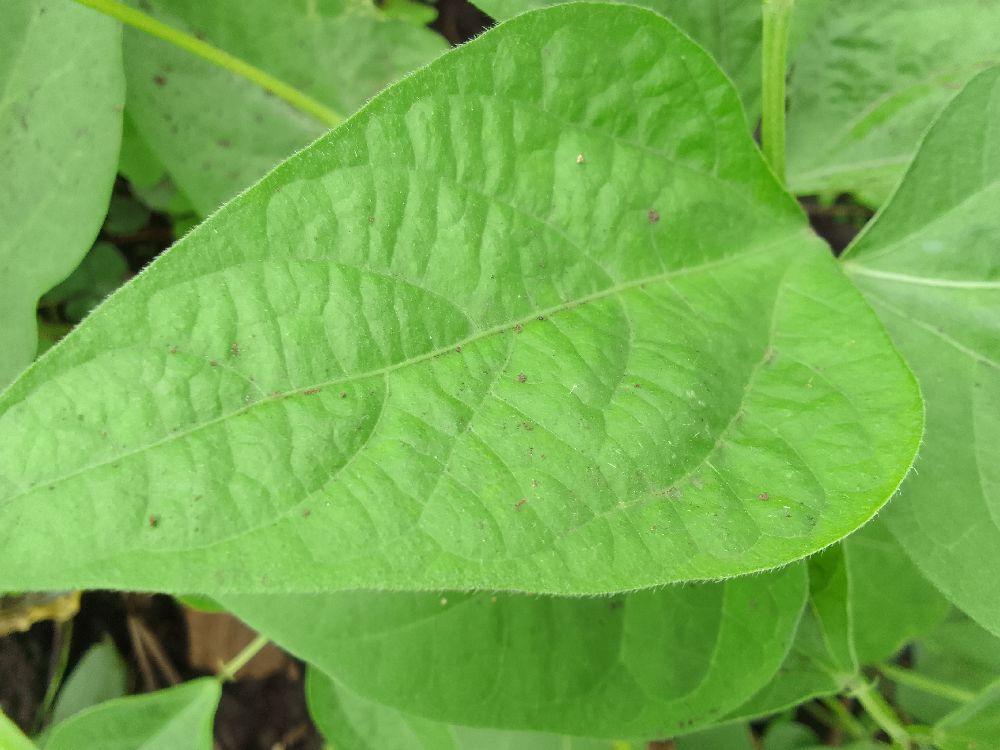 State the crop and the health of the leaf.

common bean, healthy
